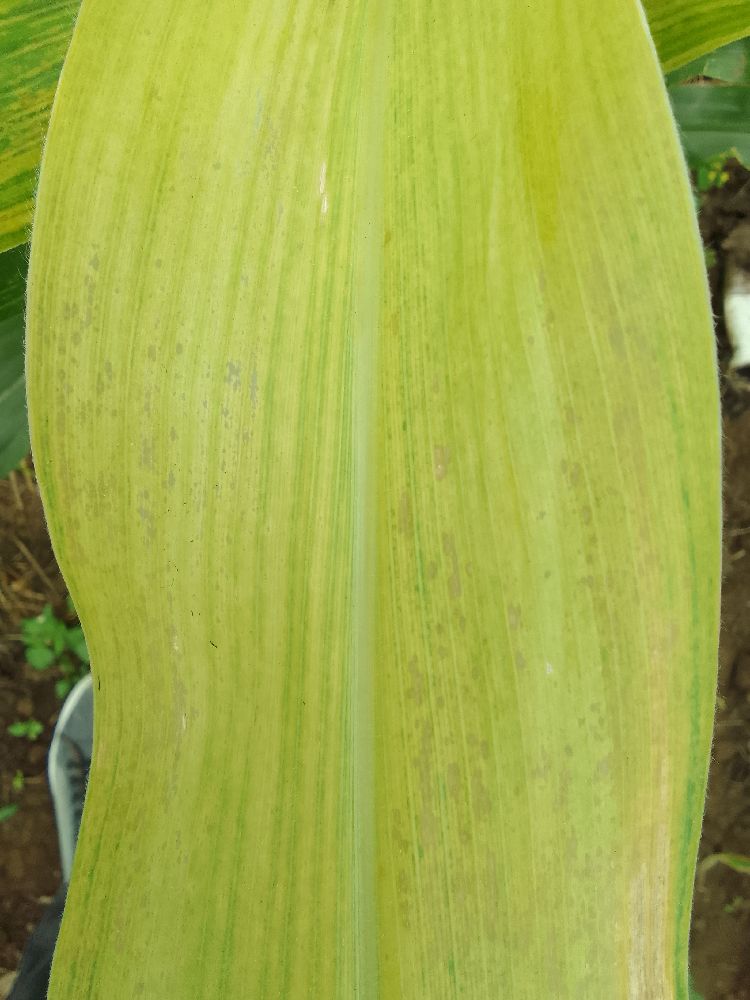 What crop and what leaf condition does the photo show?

maize, maize lethal necrosis
